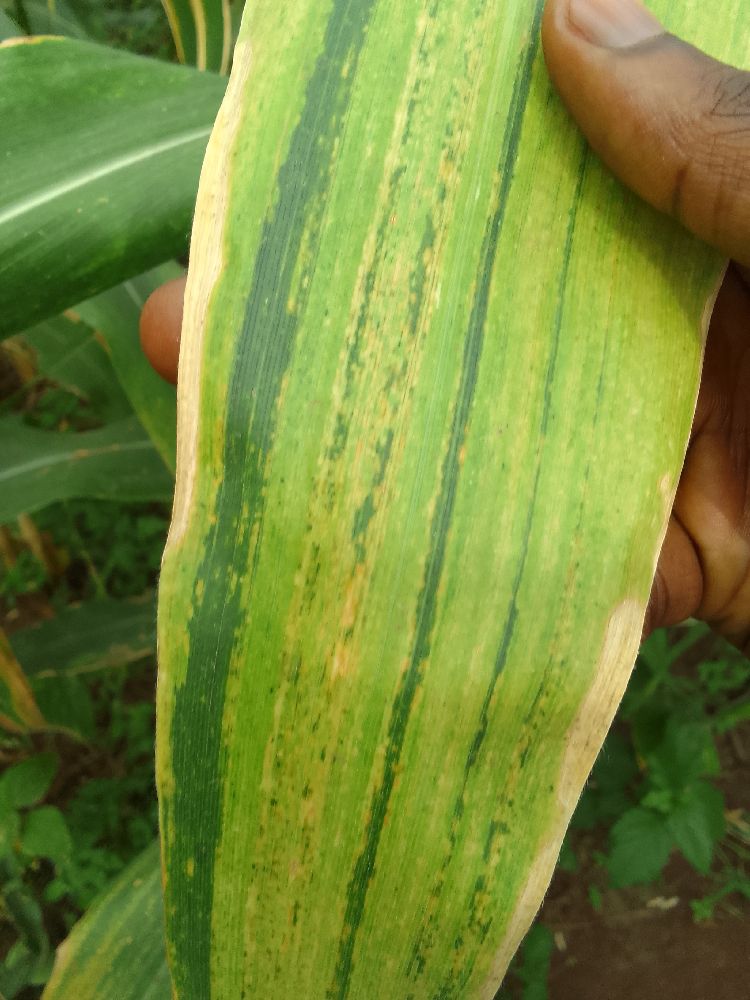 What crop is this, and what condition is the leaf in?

maize, maize lethal necrosis
